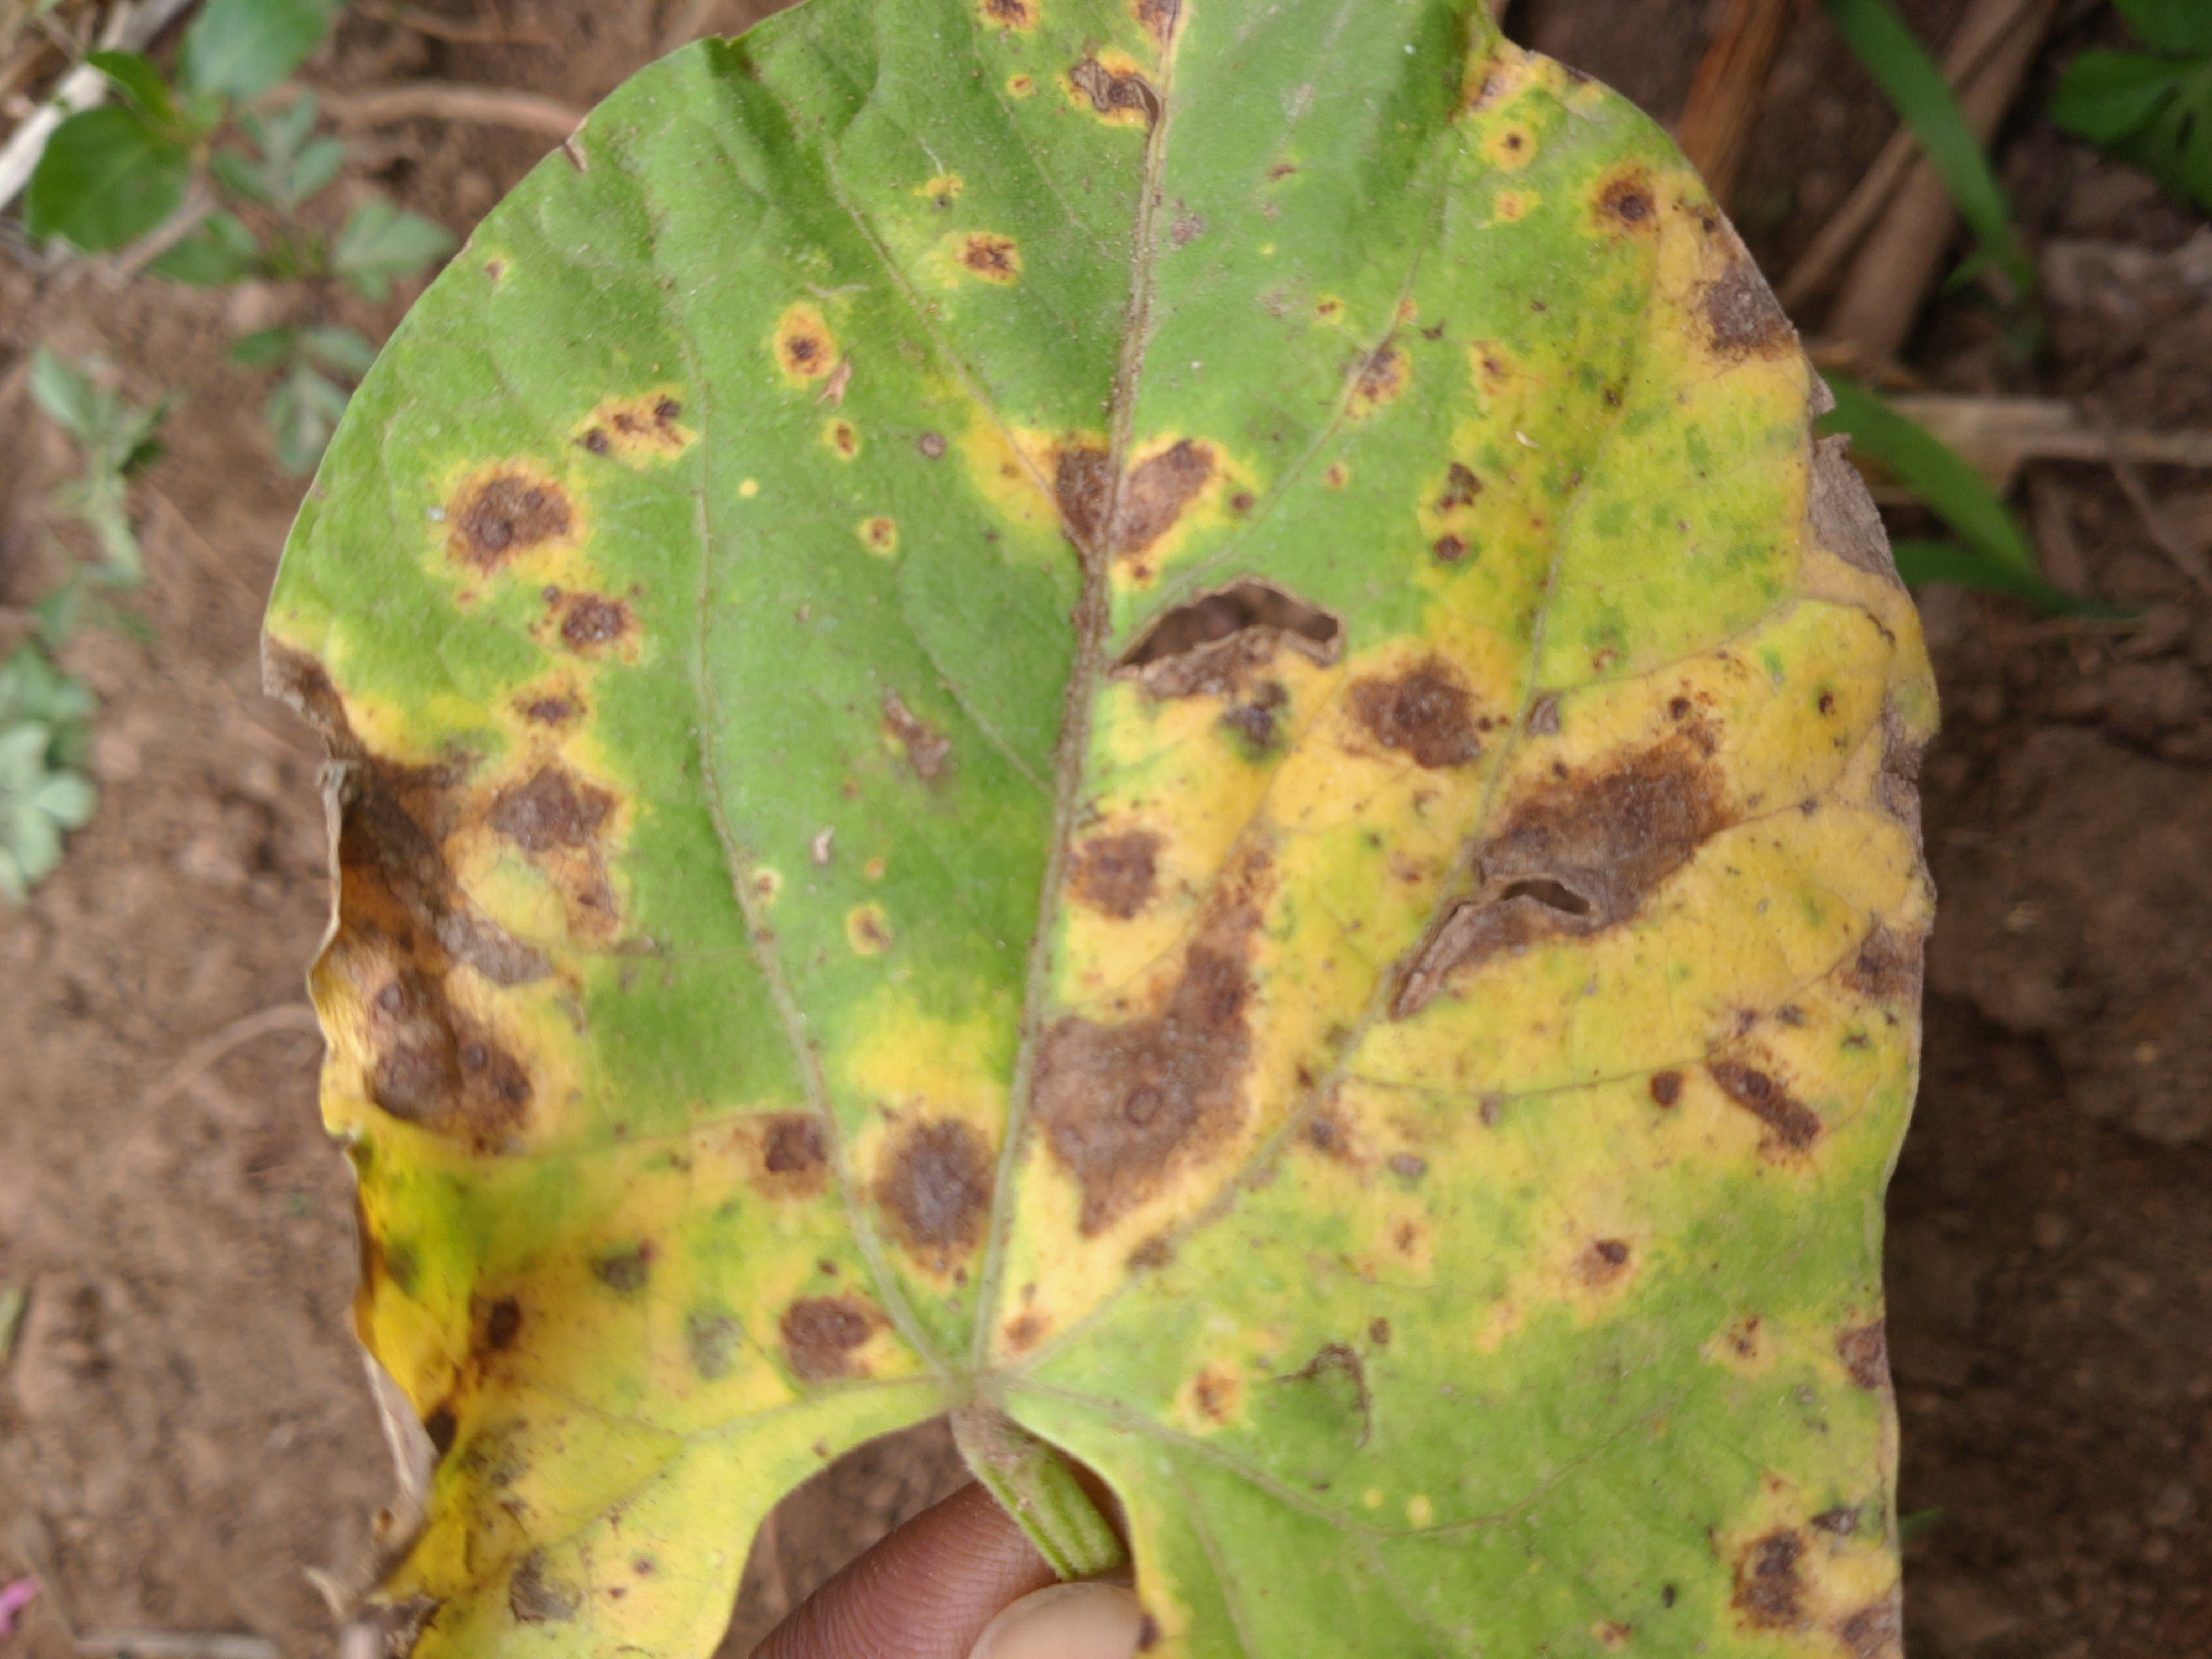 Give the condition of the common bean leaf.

rust
